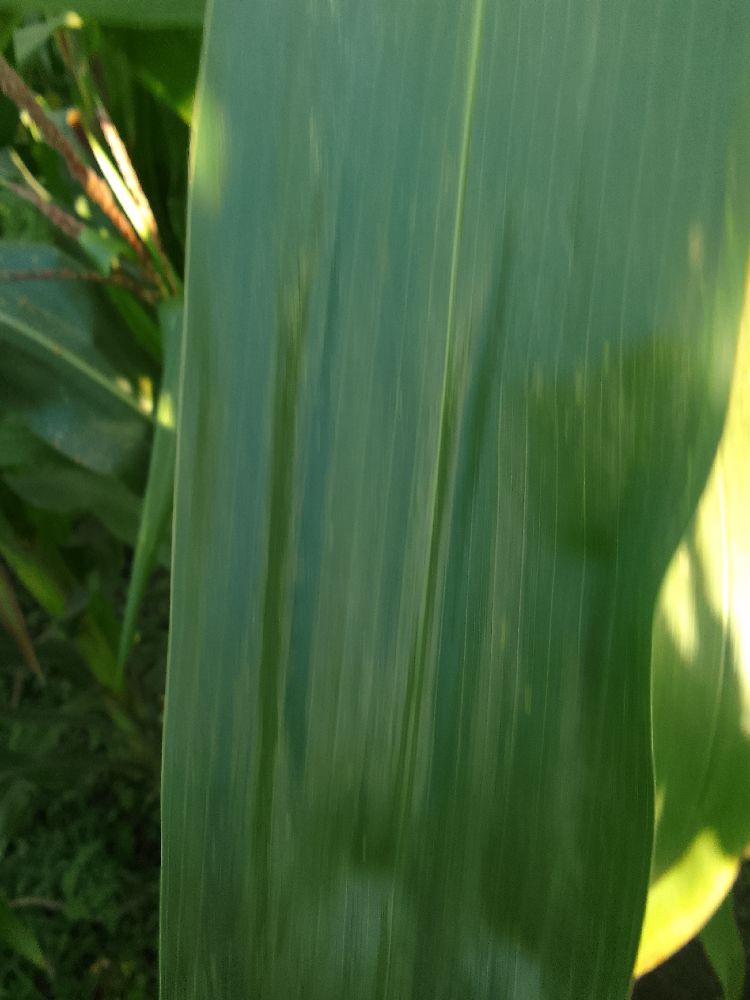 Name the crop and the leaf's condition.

maize, healthy
